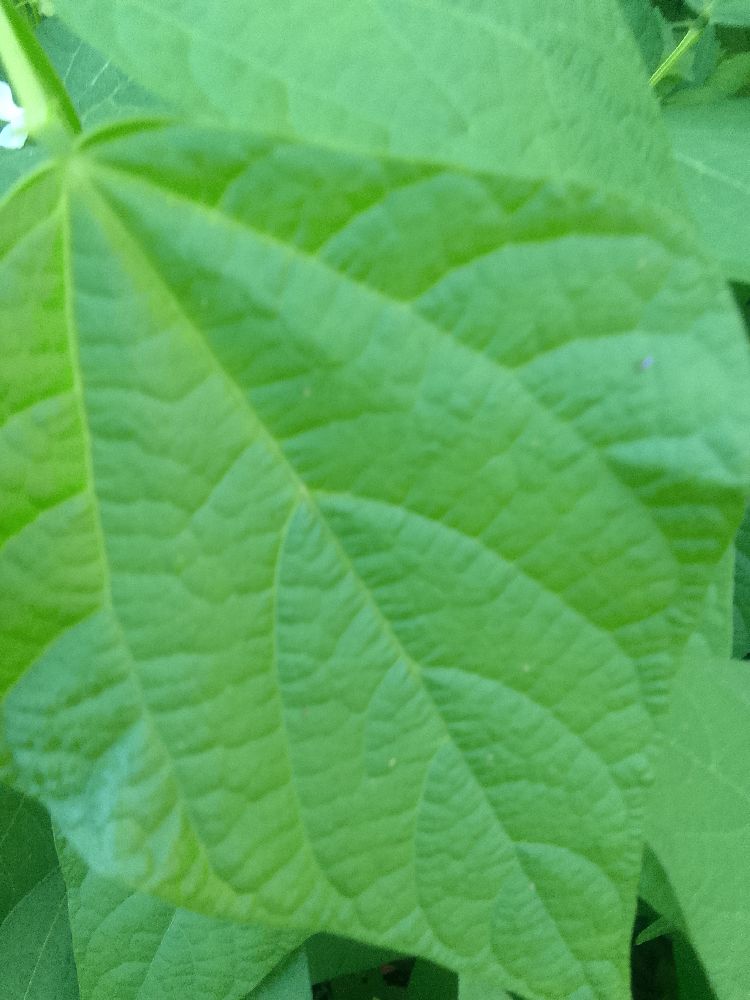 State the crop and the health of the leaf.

common bean, healthy
